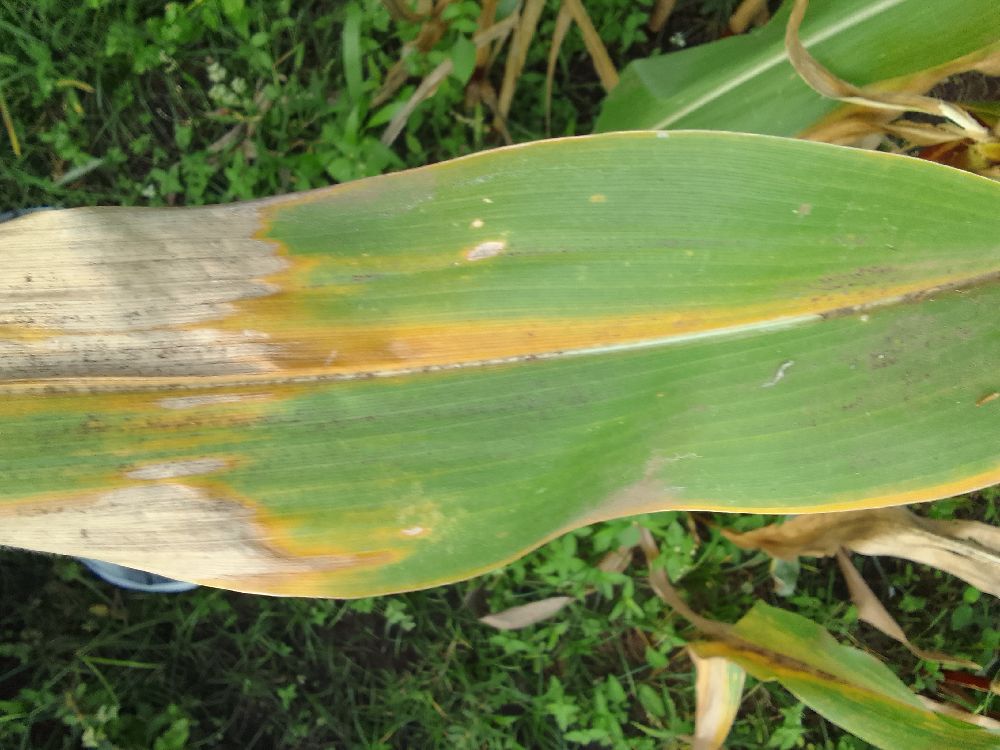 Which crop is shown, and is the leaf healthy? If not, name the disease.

maize, maize lethal necrosis
